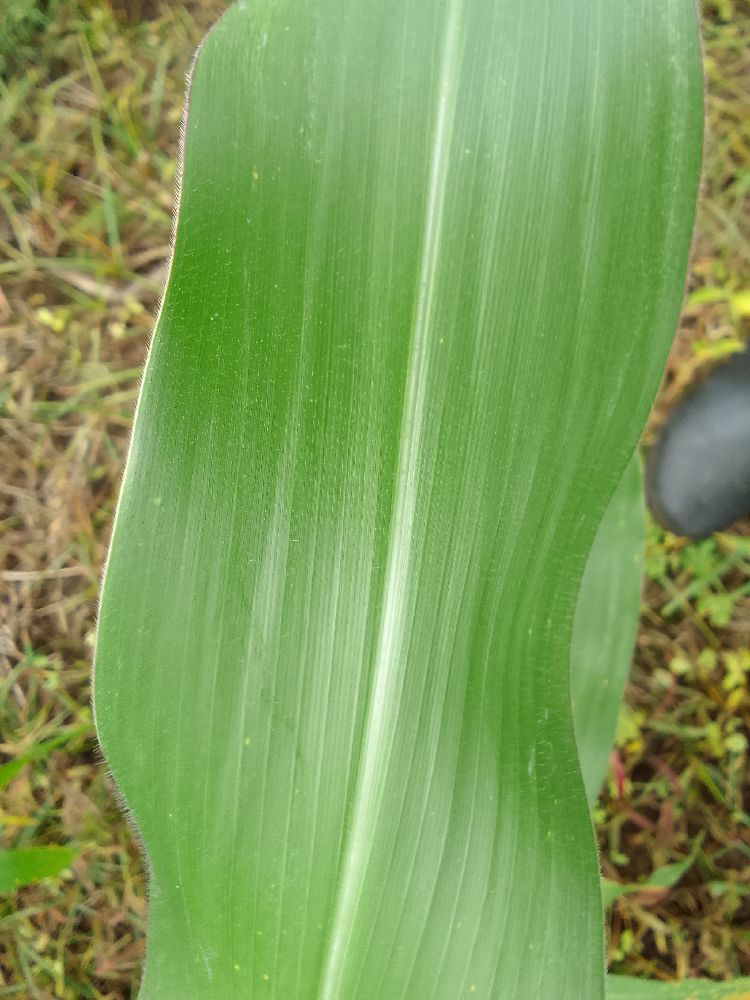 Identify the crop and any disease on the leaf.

maize, healthy
